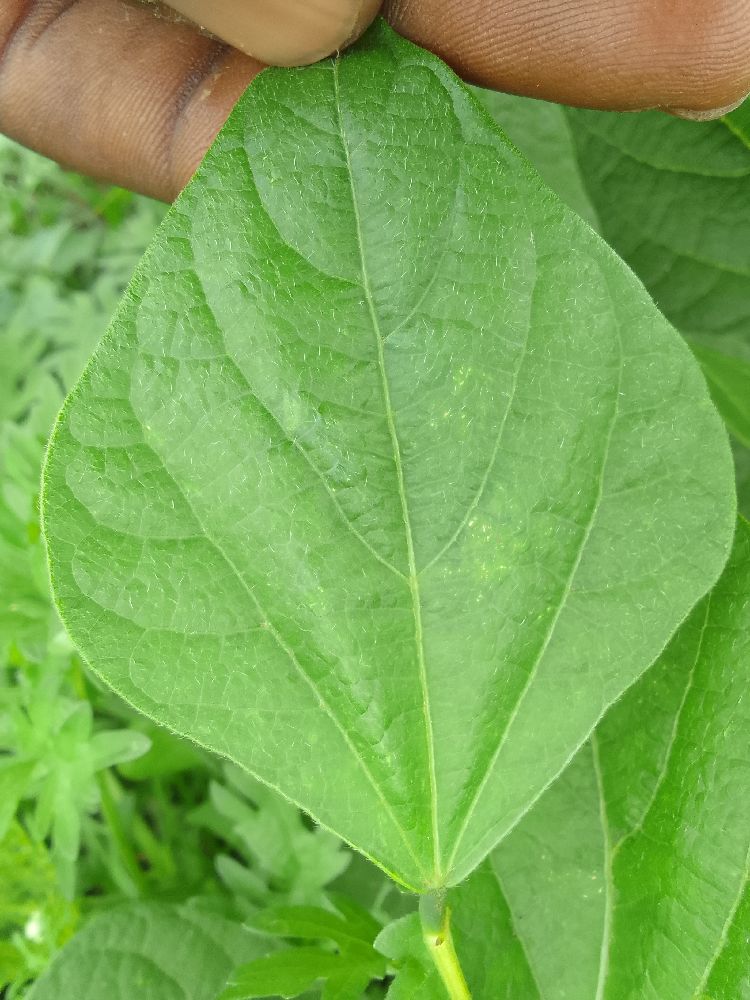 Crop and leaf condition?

common bean, healthy
